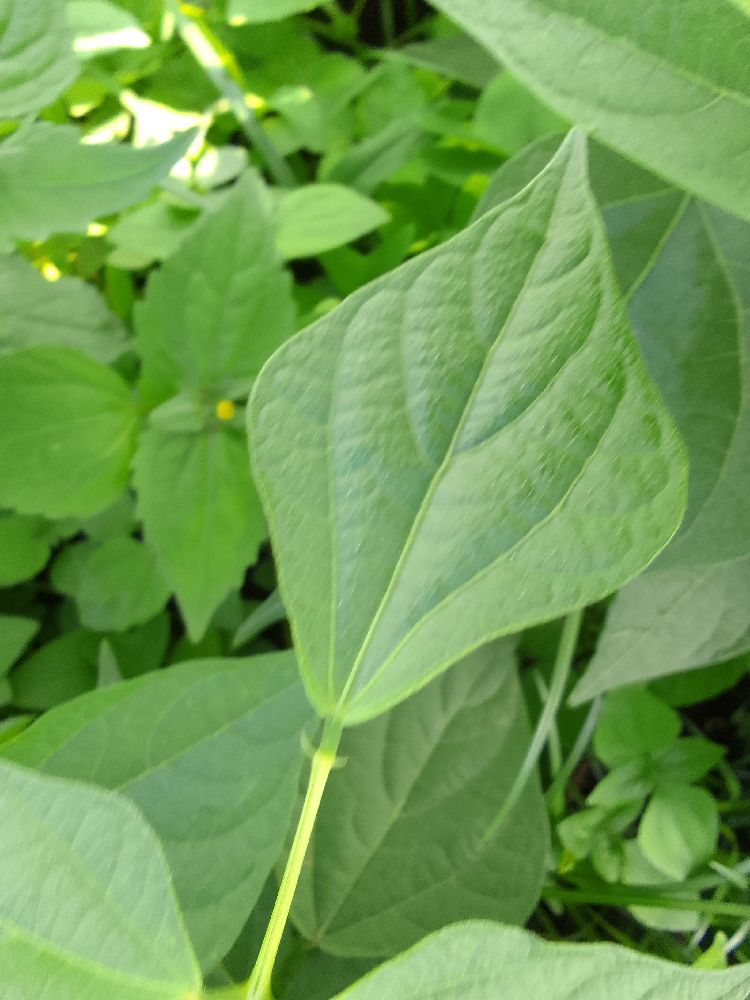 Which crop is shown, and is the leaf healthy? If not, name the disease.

common bean, healthy
